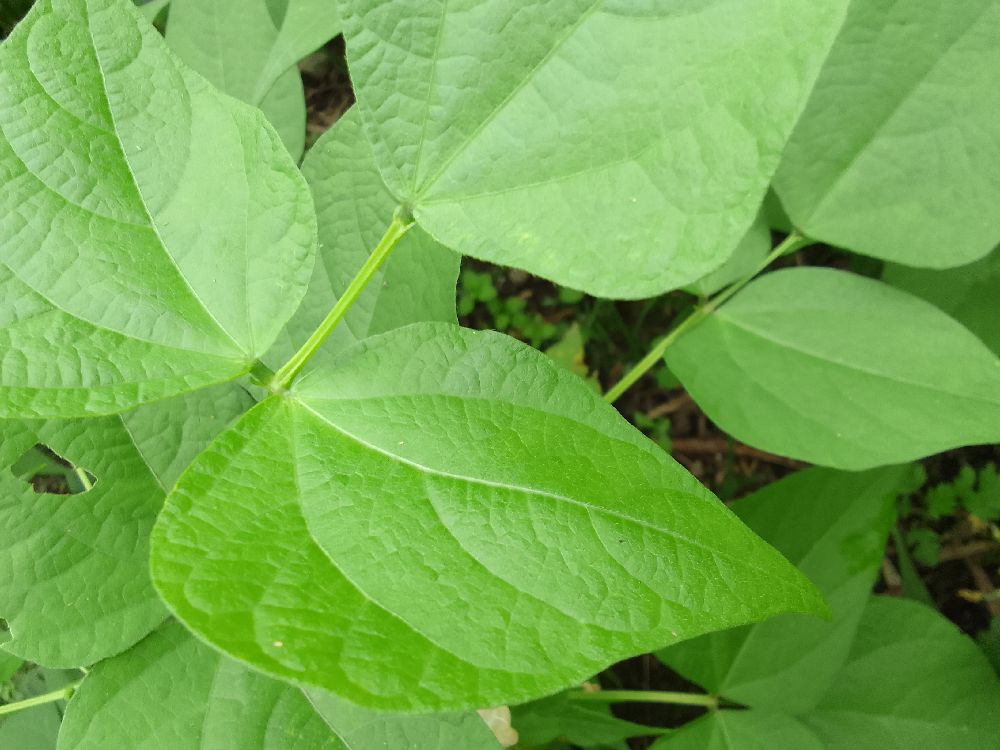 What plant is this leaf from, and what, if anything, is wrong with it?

common bean, healthy
